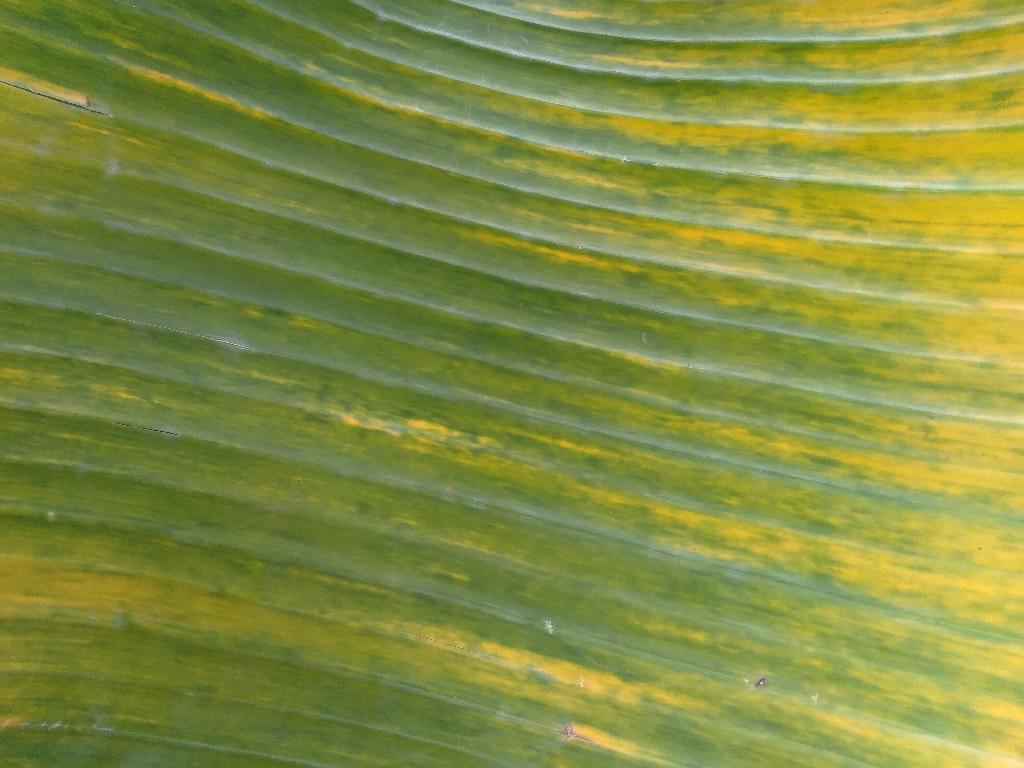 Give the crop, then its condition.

banana, fusarium wilt race 1
